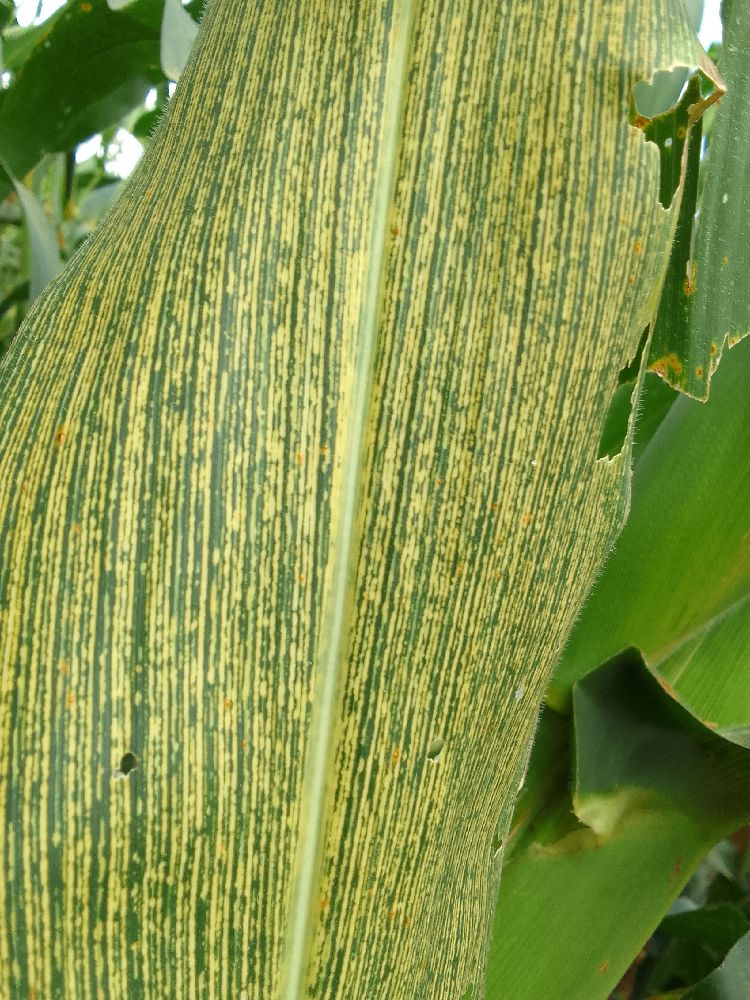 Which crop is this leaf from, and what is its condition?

maize, maize streak virus
